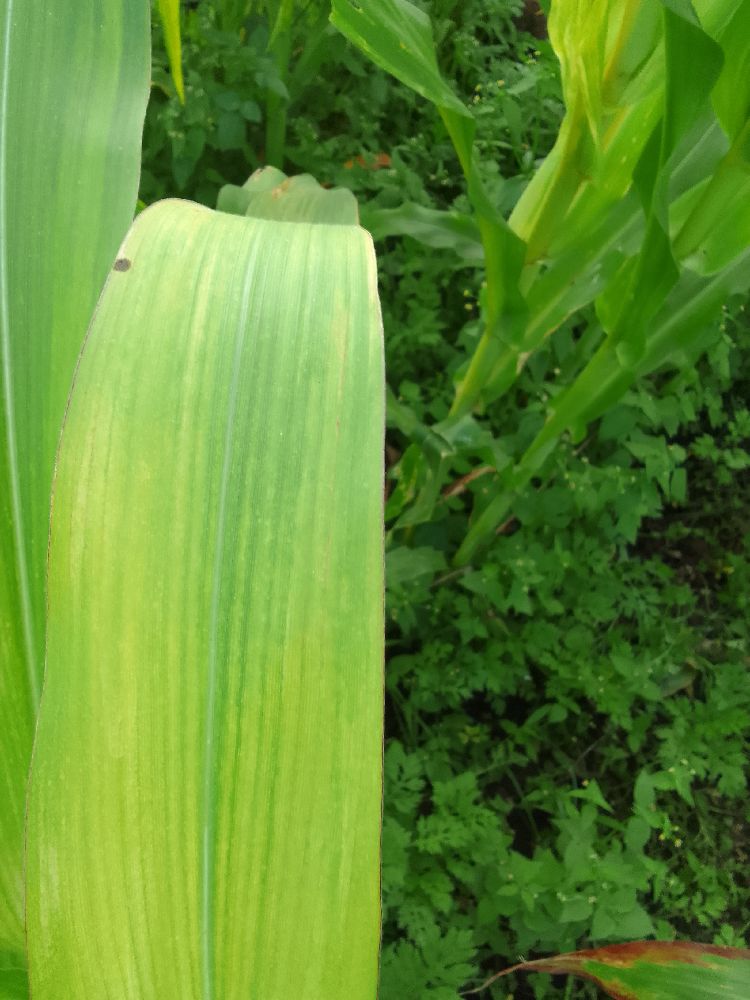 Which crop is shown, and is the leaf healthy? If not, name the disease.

maize, maize lethal necrosis
